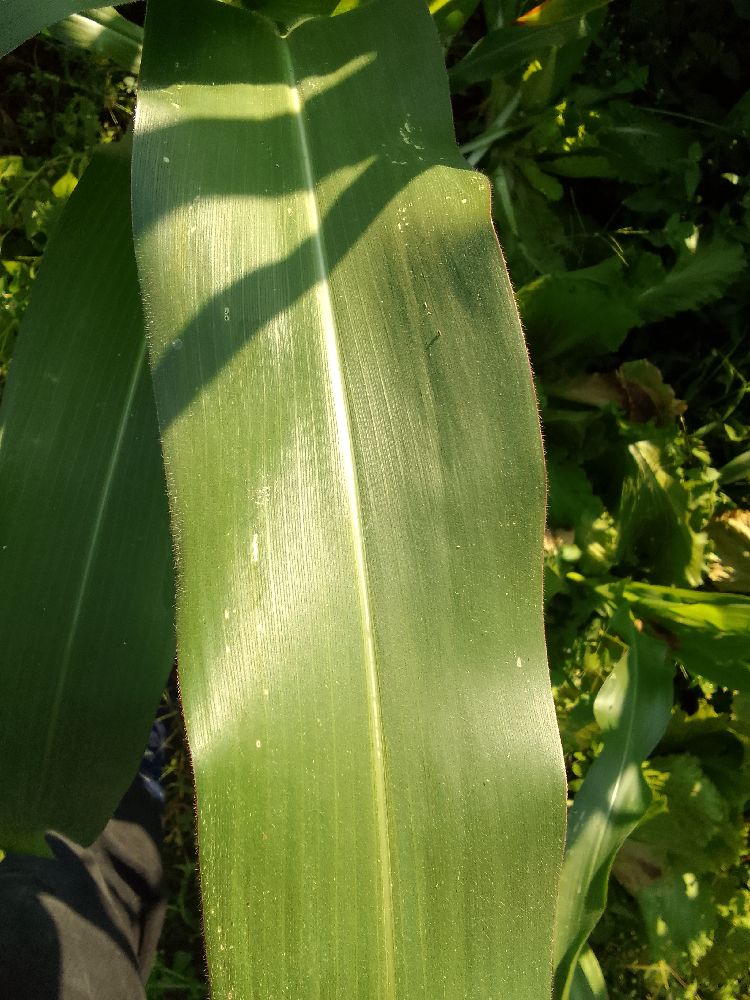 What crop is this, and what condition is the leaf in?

maize, healthy
